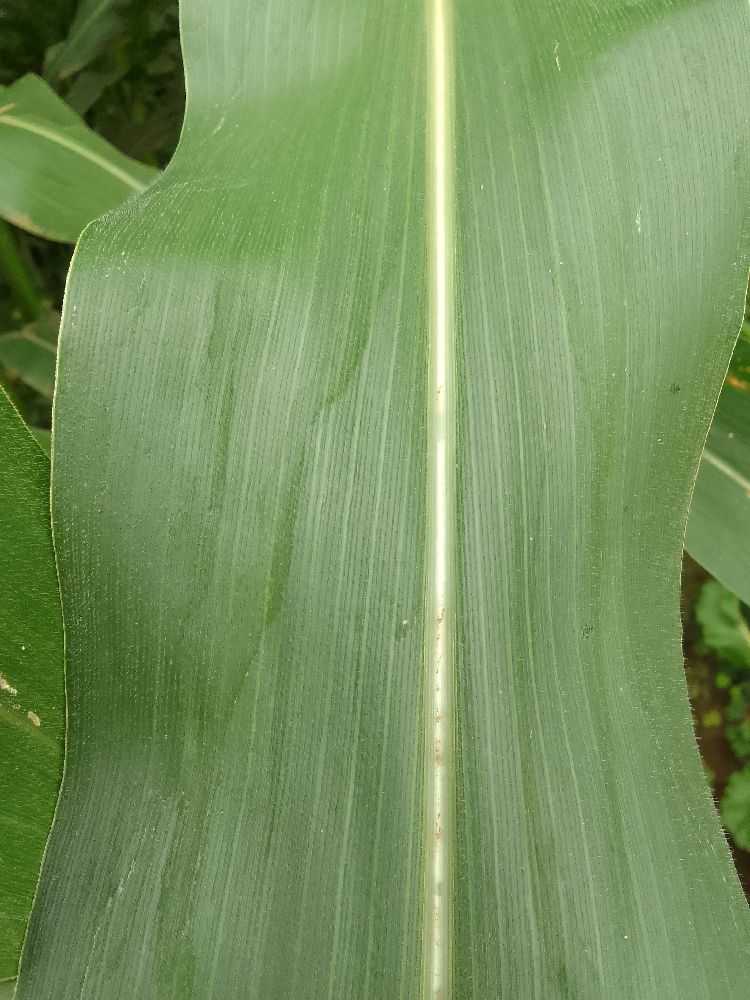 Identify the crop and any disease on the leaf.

maize, healthy
